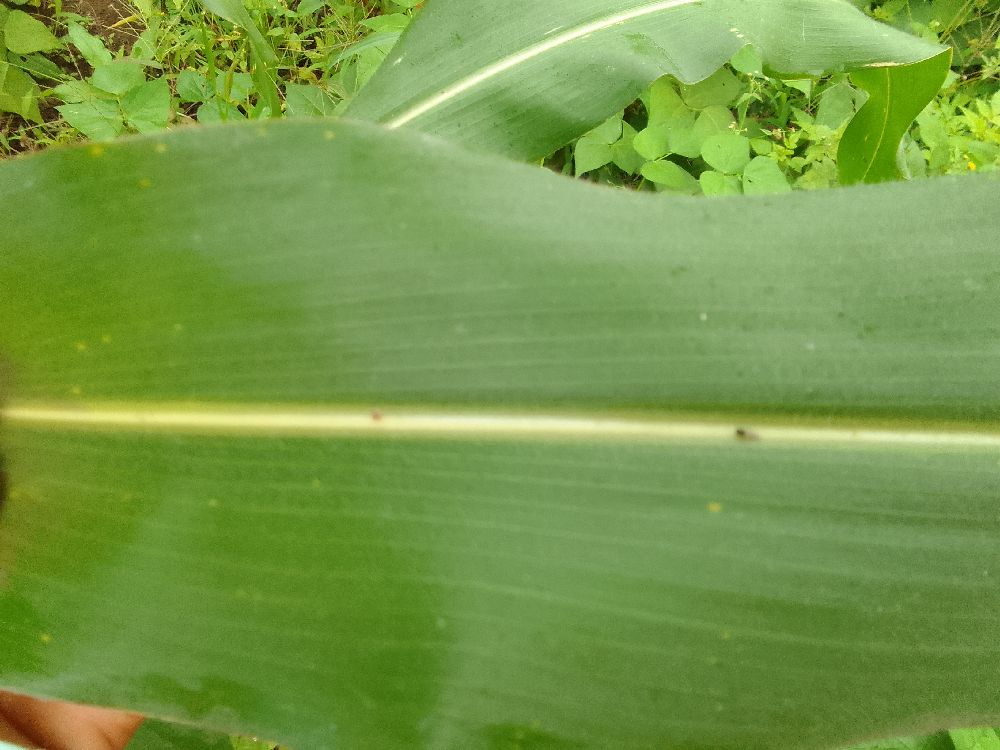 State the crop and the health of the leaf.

maize, healthy
